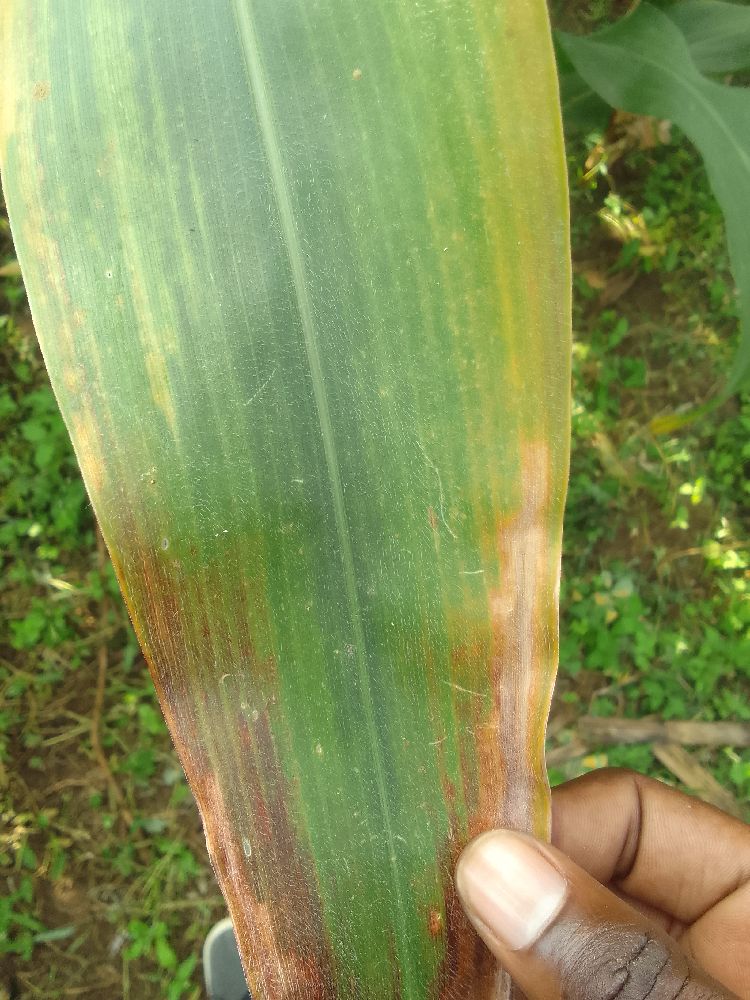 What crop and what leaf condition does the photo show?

maize, maize lethal necrosis
